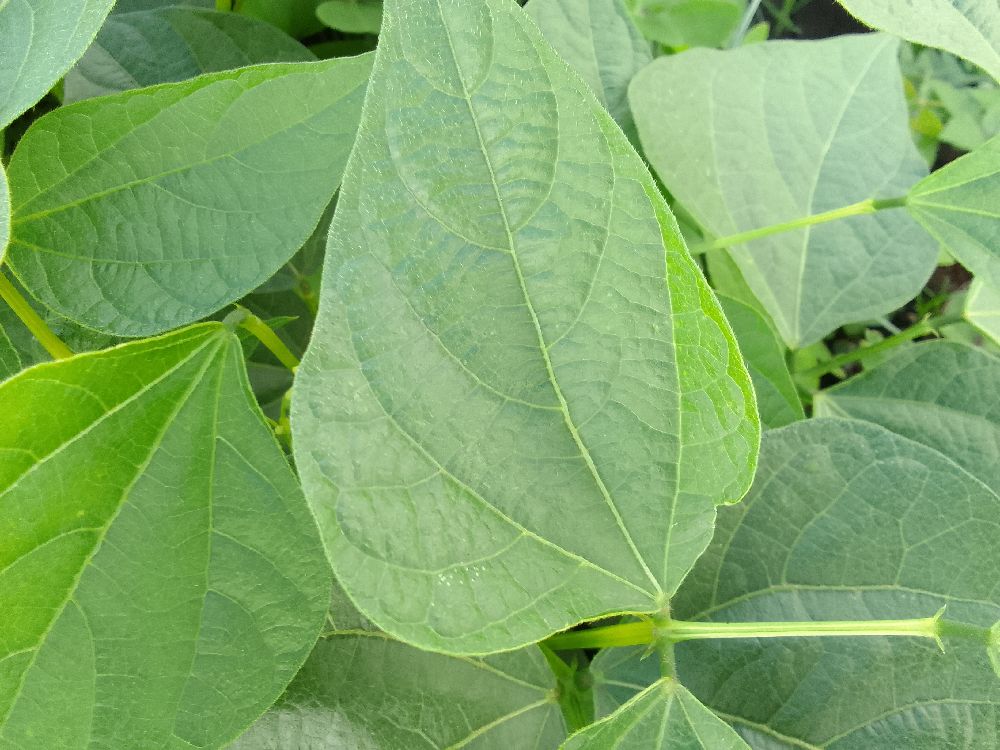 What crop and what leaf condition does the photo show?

common bean, healthy
